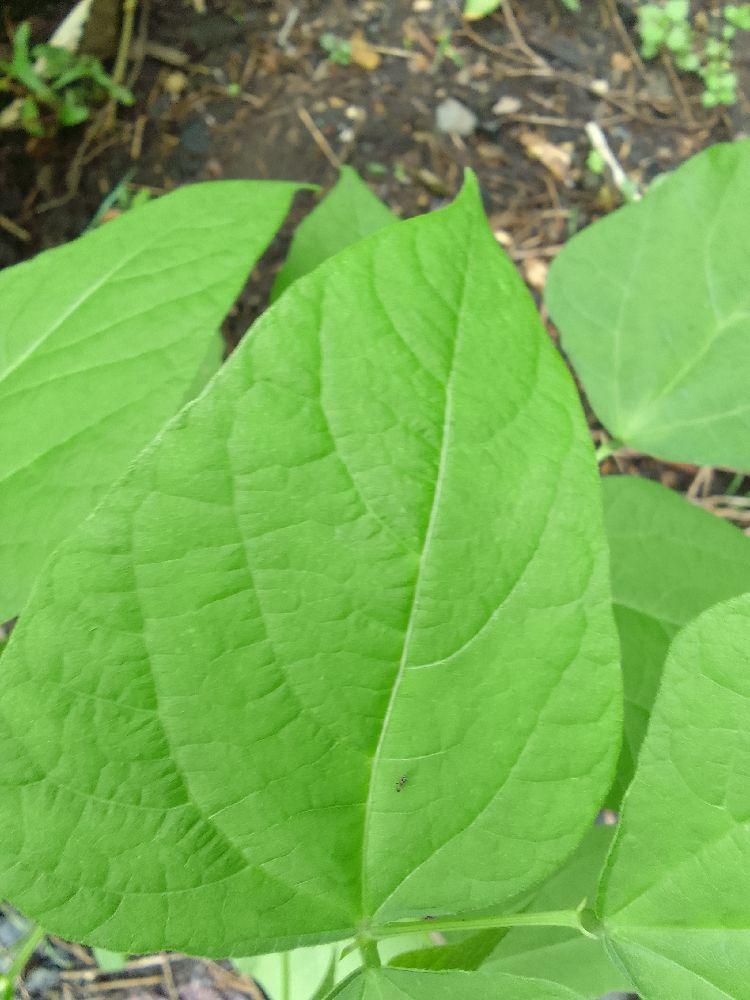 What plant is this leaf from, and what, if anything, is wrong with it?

common bean, healthy
